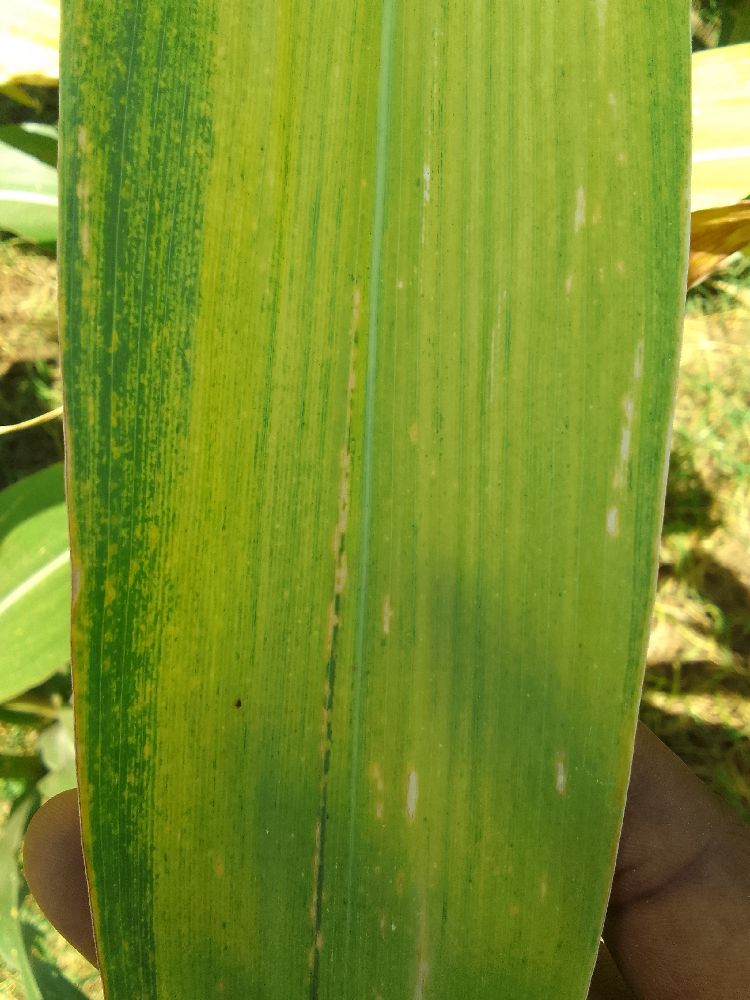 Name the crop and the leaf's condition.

maize, maize lethal necrosis
